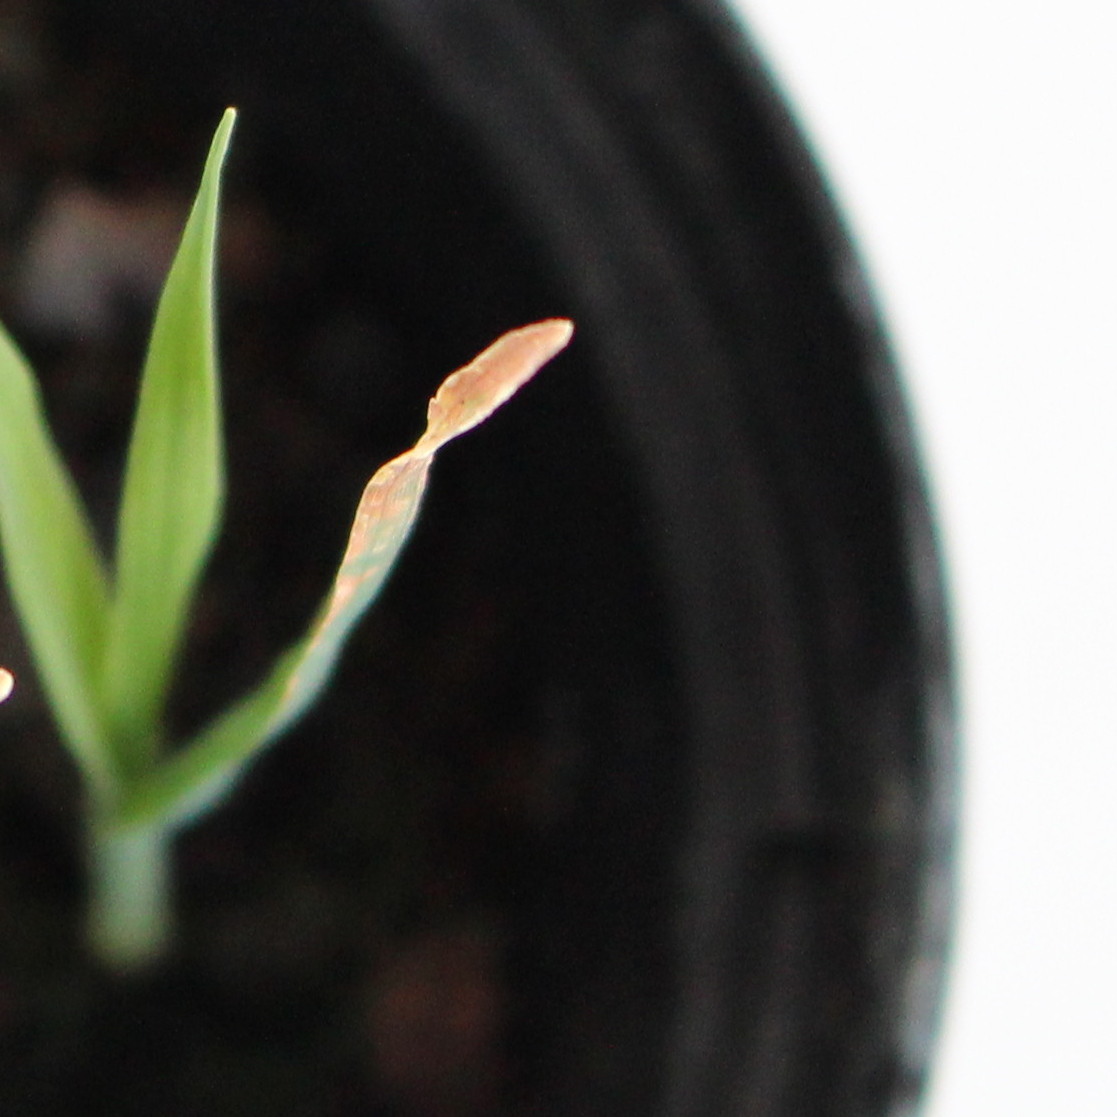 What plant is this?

Avena sterilis
